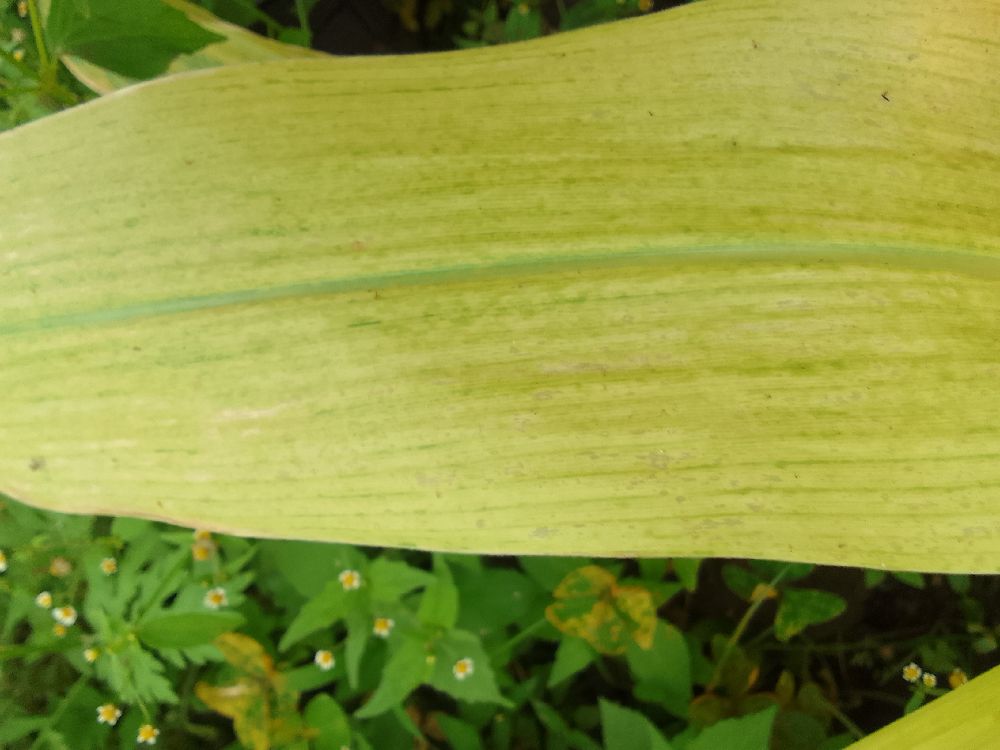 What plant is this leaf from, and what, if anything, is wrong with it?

maize, maize lethal necrosis
